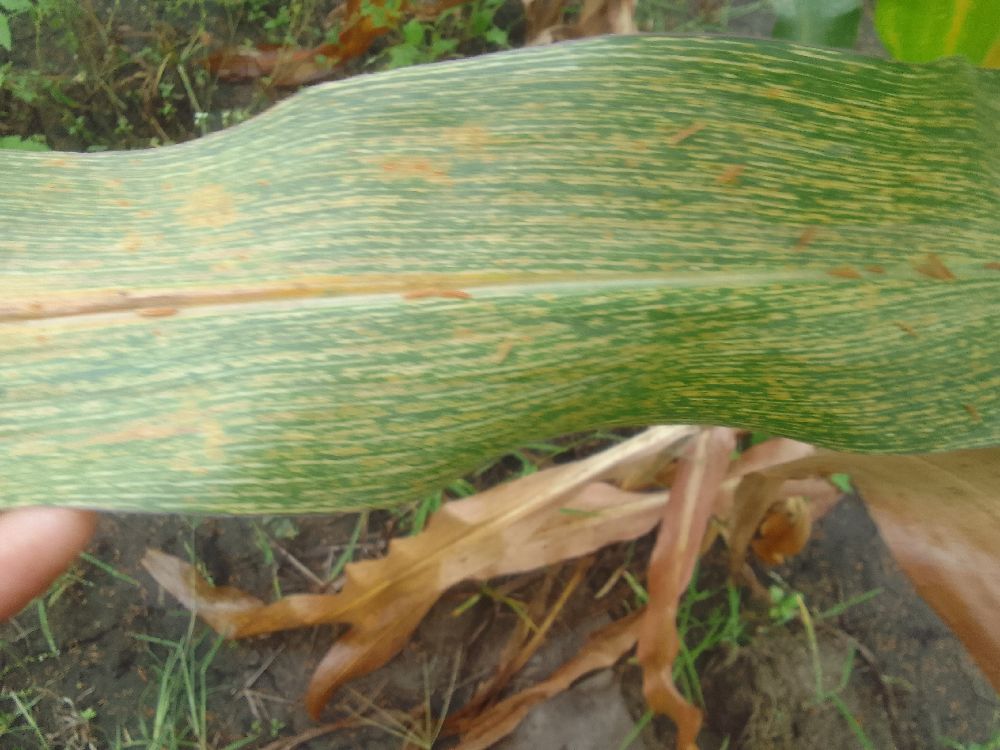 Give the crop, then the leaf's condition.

maize, maize streak virus
